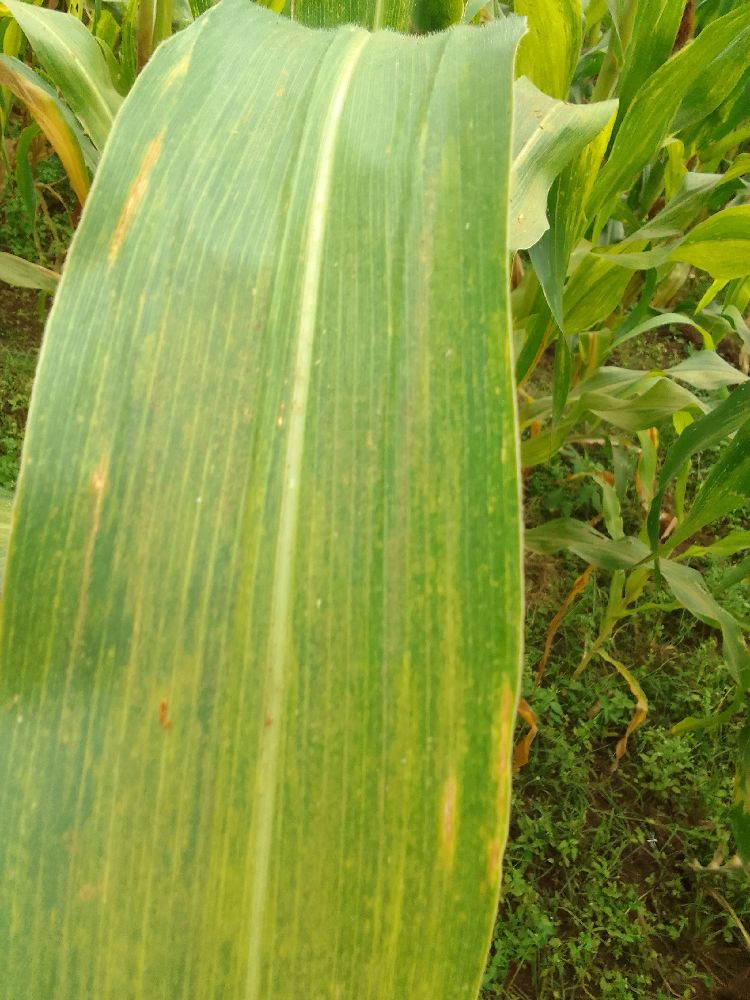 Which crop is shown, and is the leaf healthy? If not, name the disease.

maize, maize lethal necrosis
